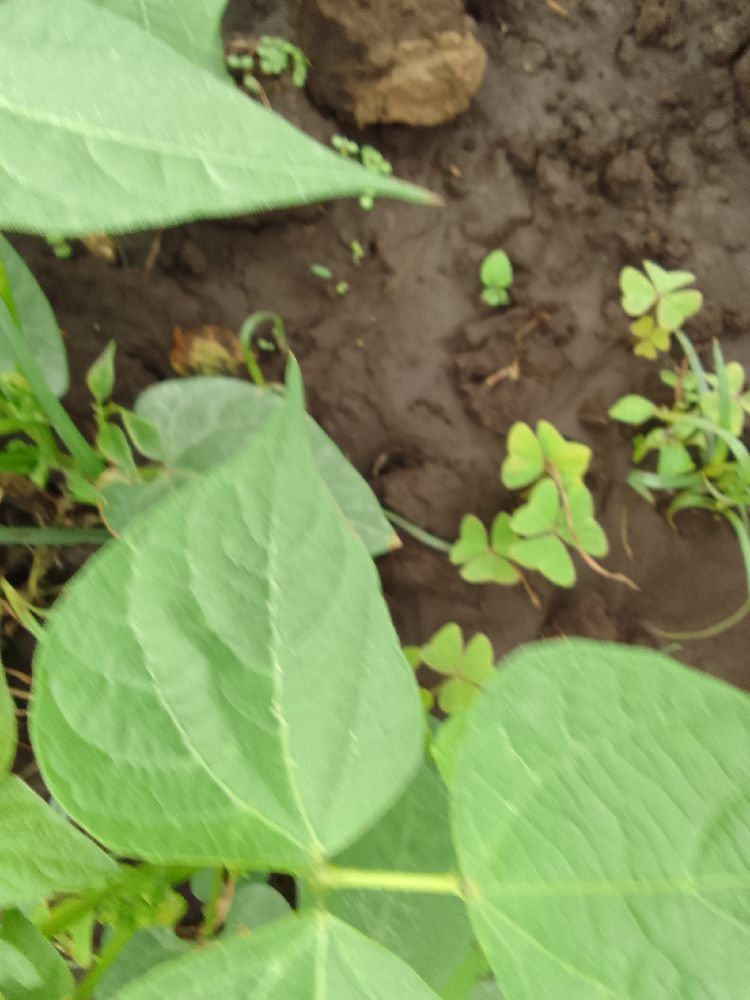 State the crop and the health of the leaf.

common bean, healthy
